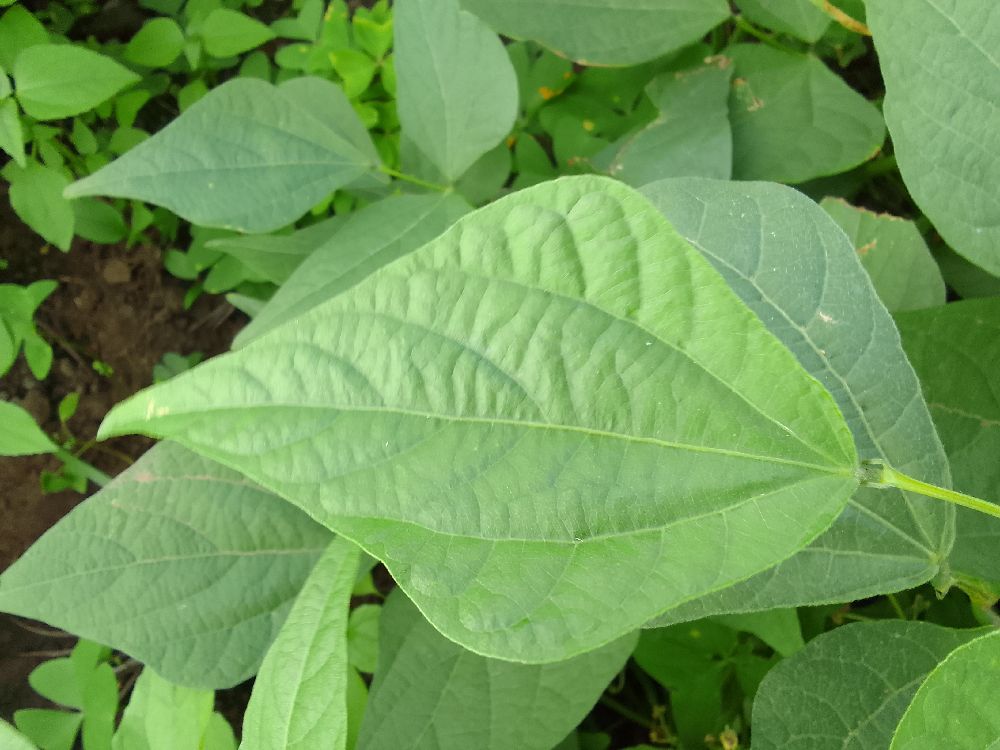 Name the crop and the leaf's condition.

common bean, healthy
